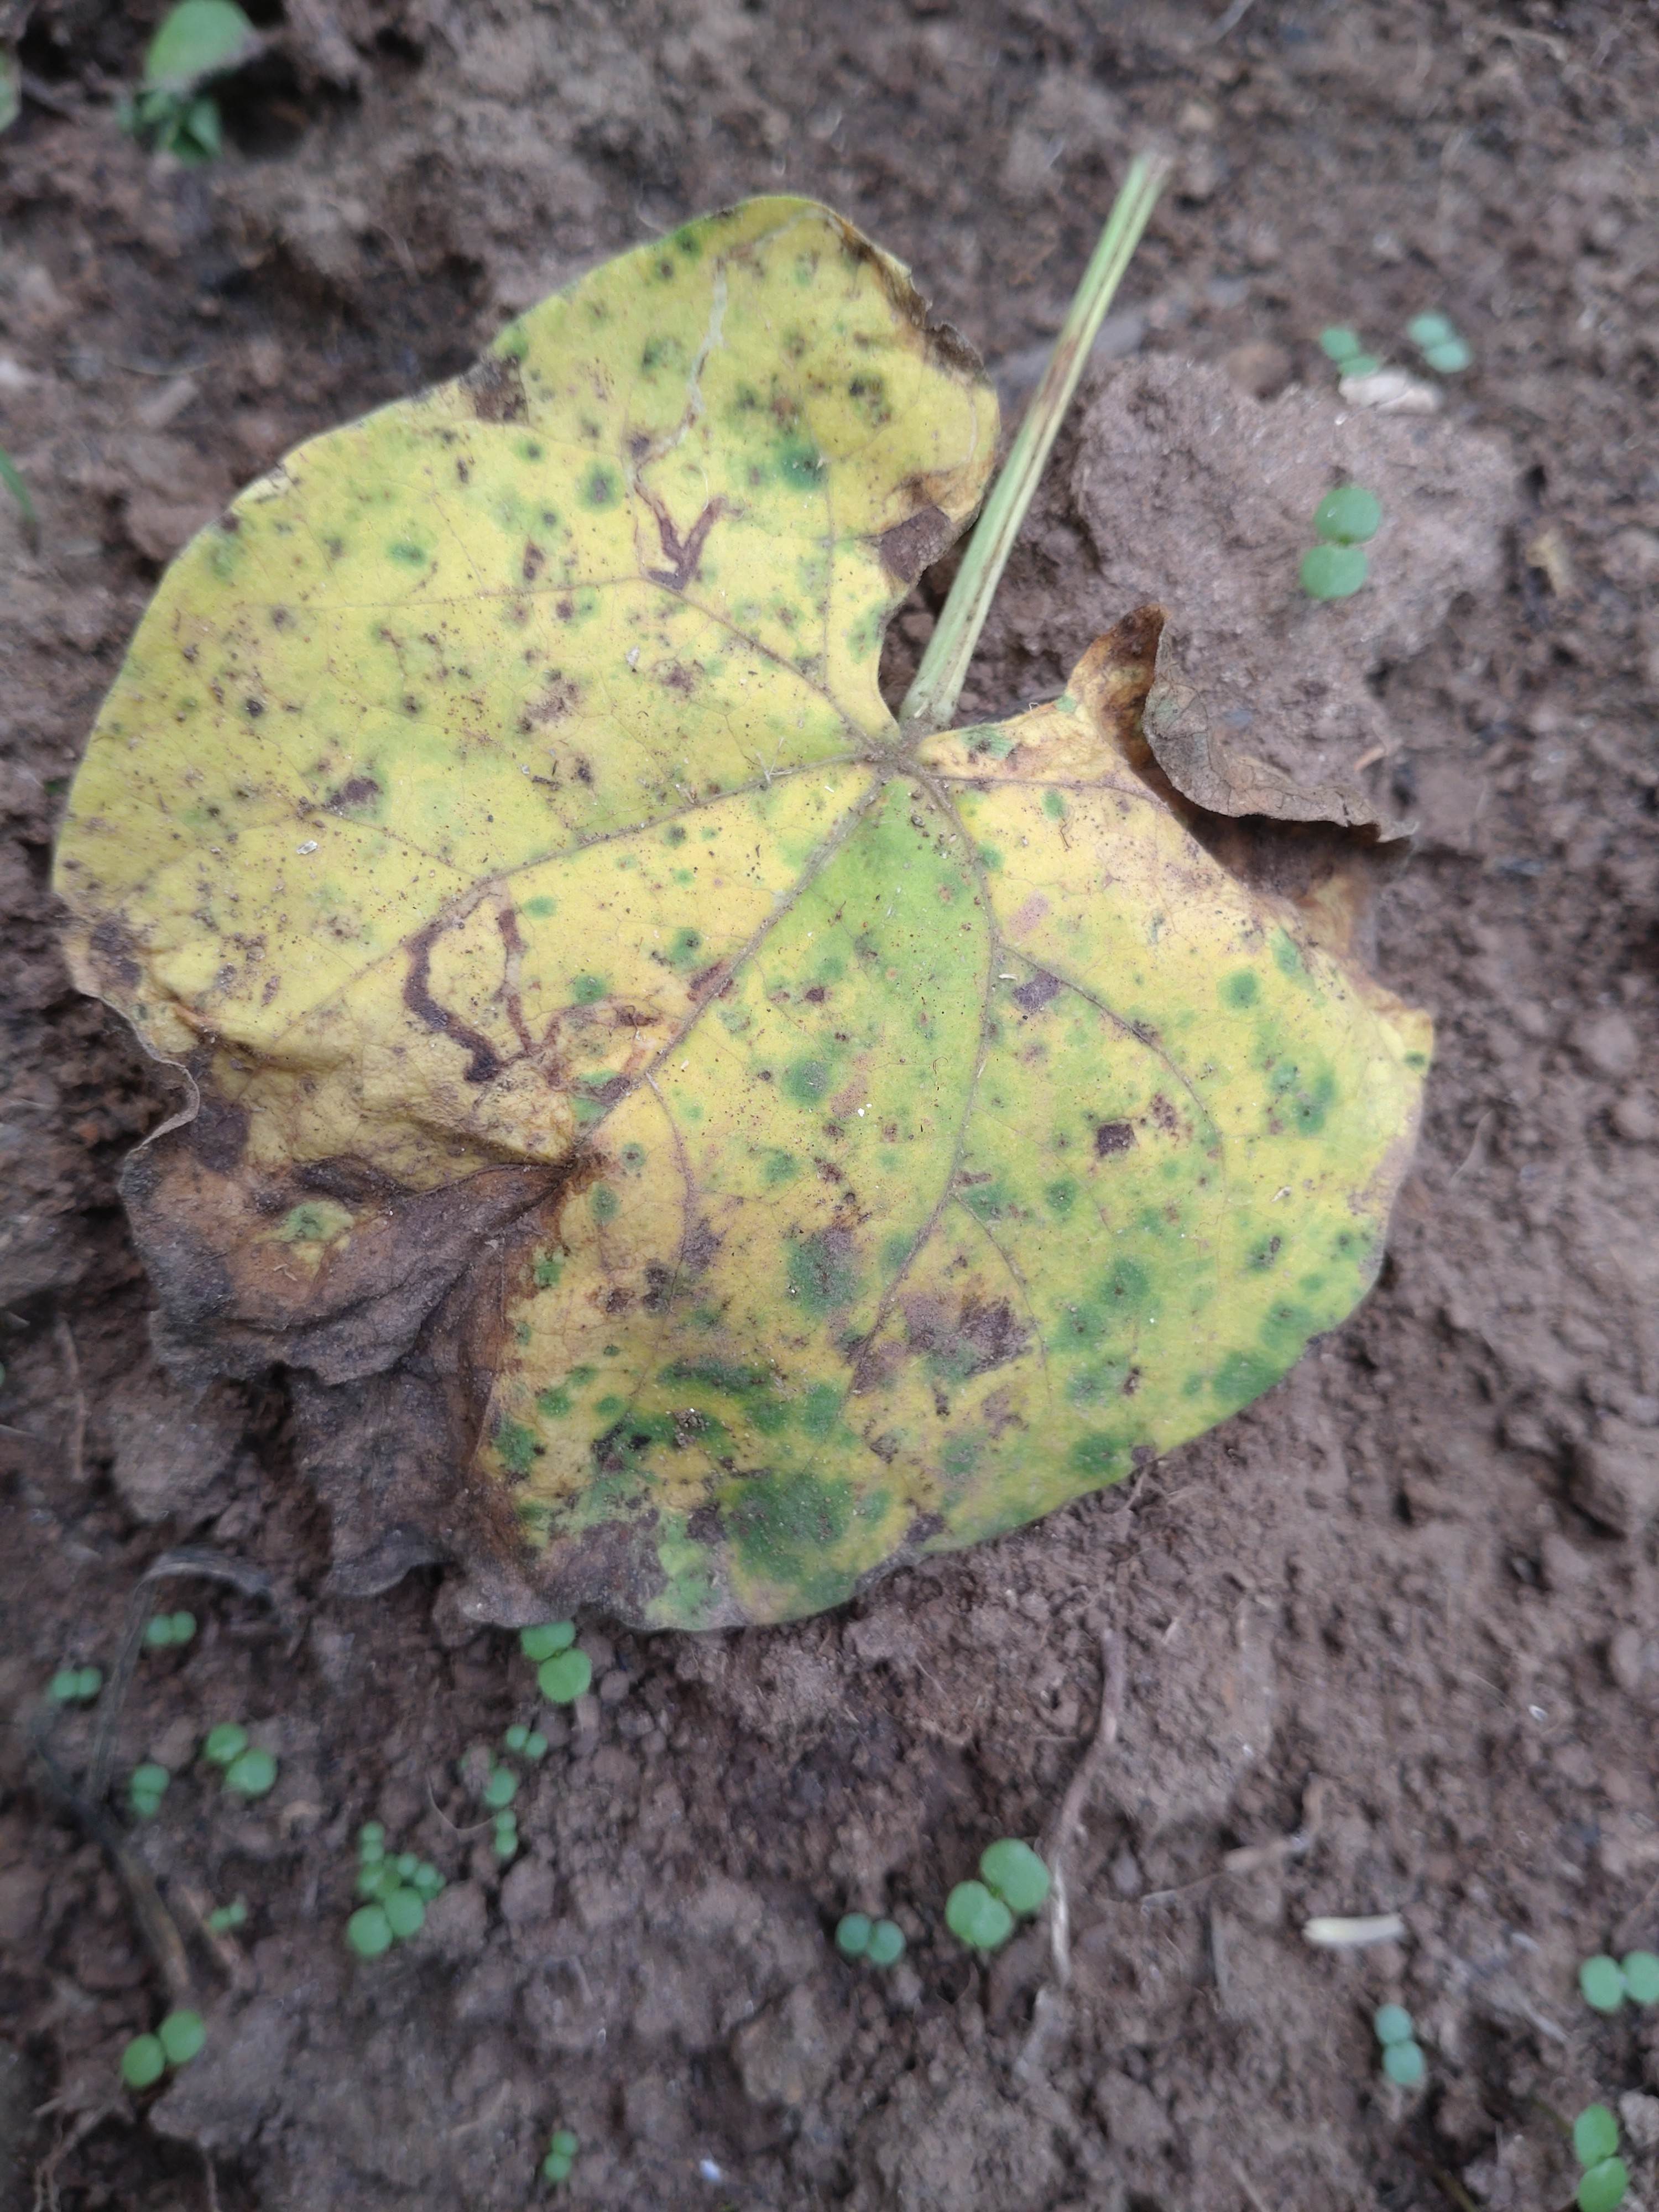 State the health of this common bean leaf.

anthracnose
